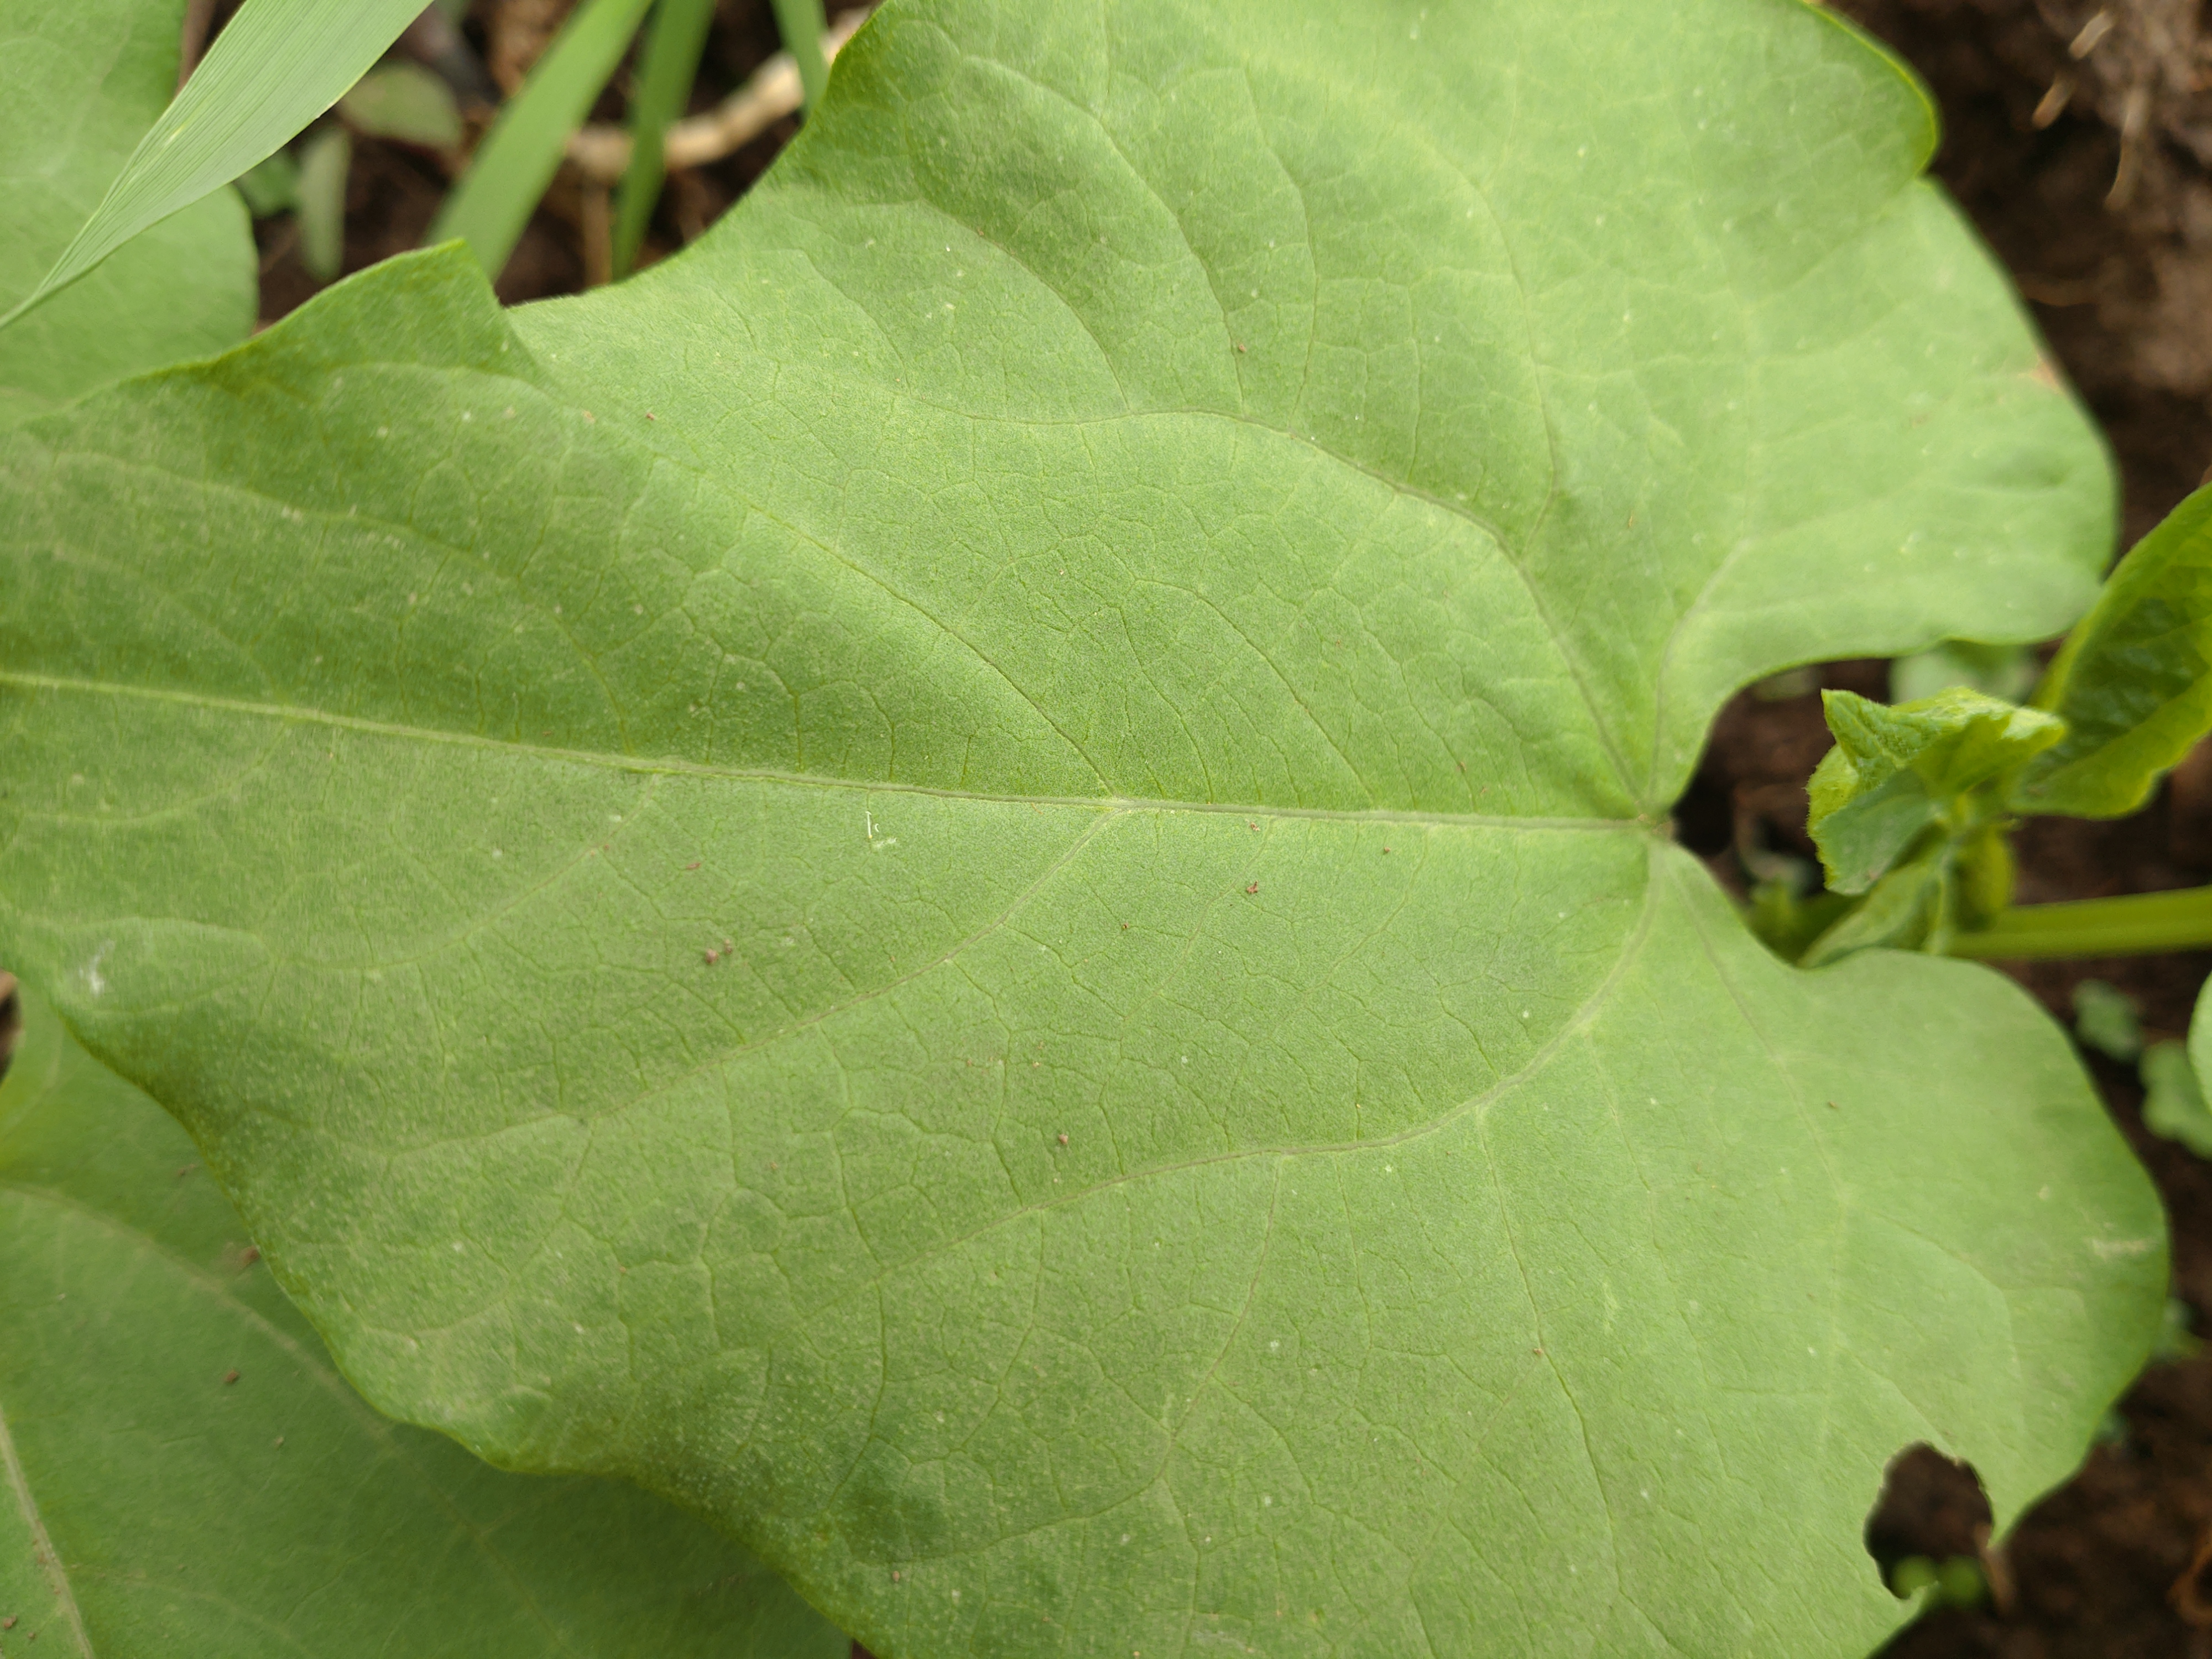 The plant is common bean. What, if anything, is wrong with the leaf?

healthy
